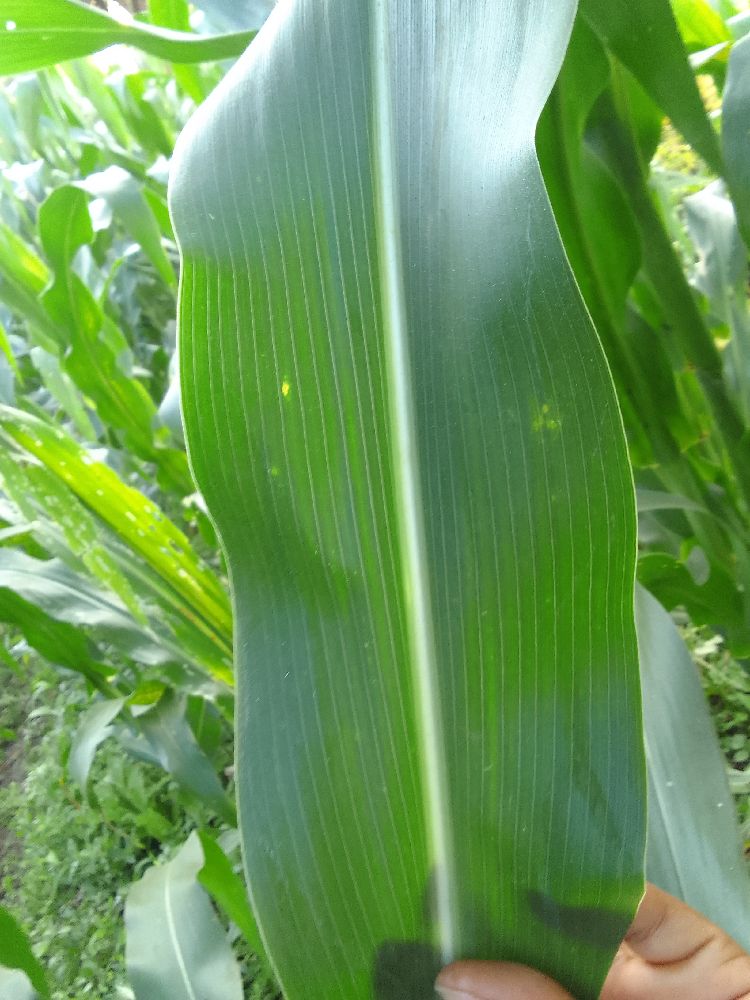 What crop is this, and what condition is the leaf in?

maize, healthy
